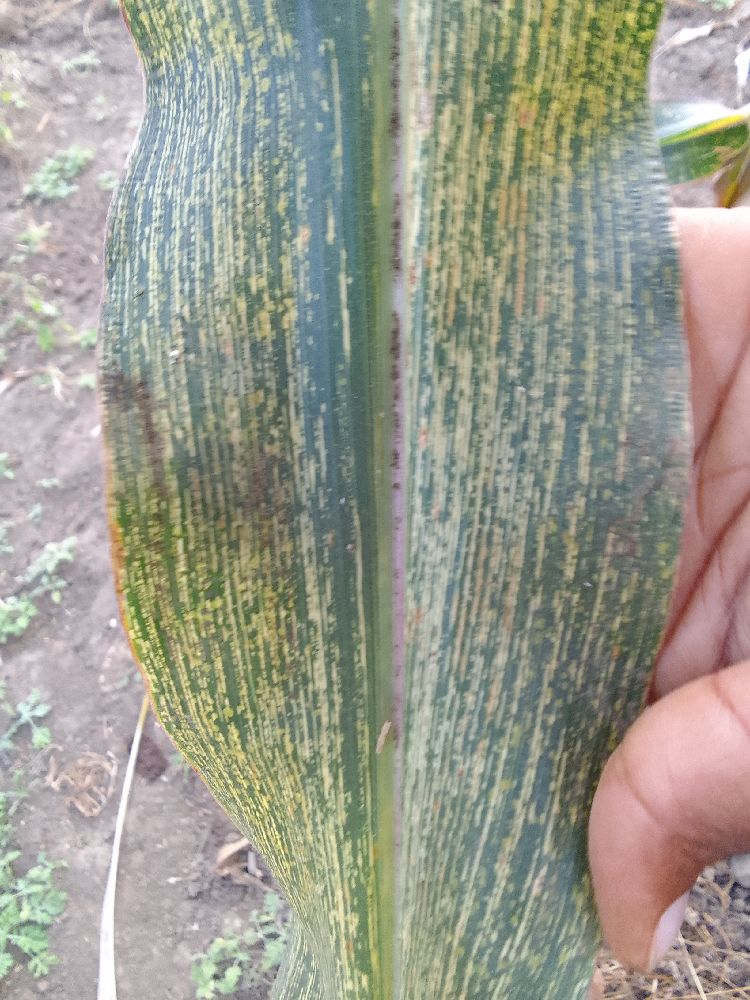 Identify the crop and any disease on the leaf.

maize, maize streak virus
